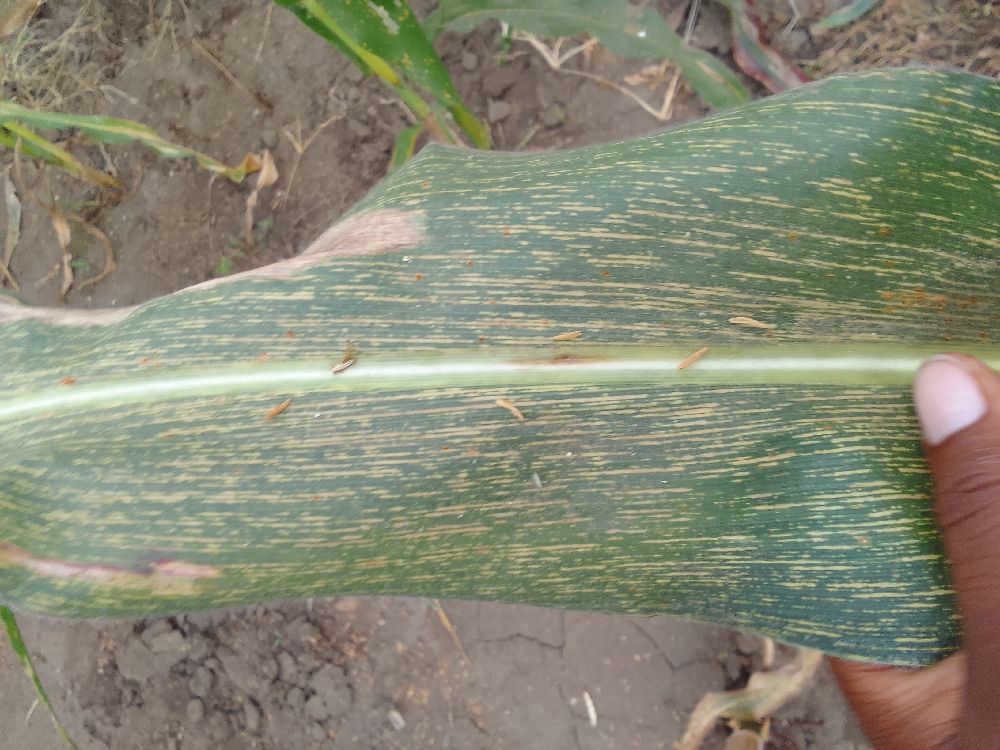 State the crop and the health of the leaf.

maize, maize streak virus
